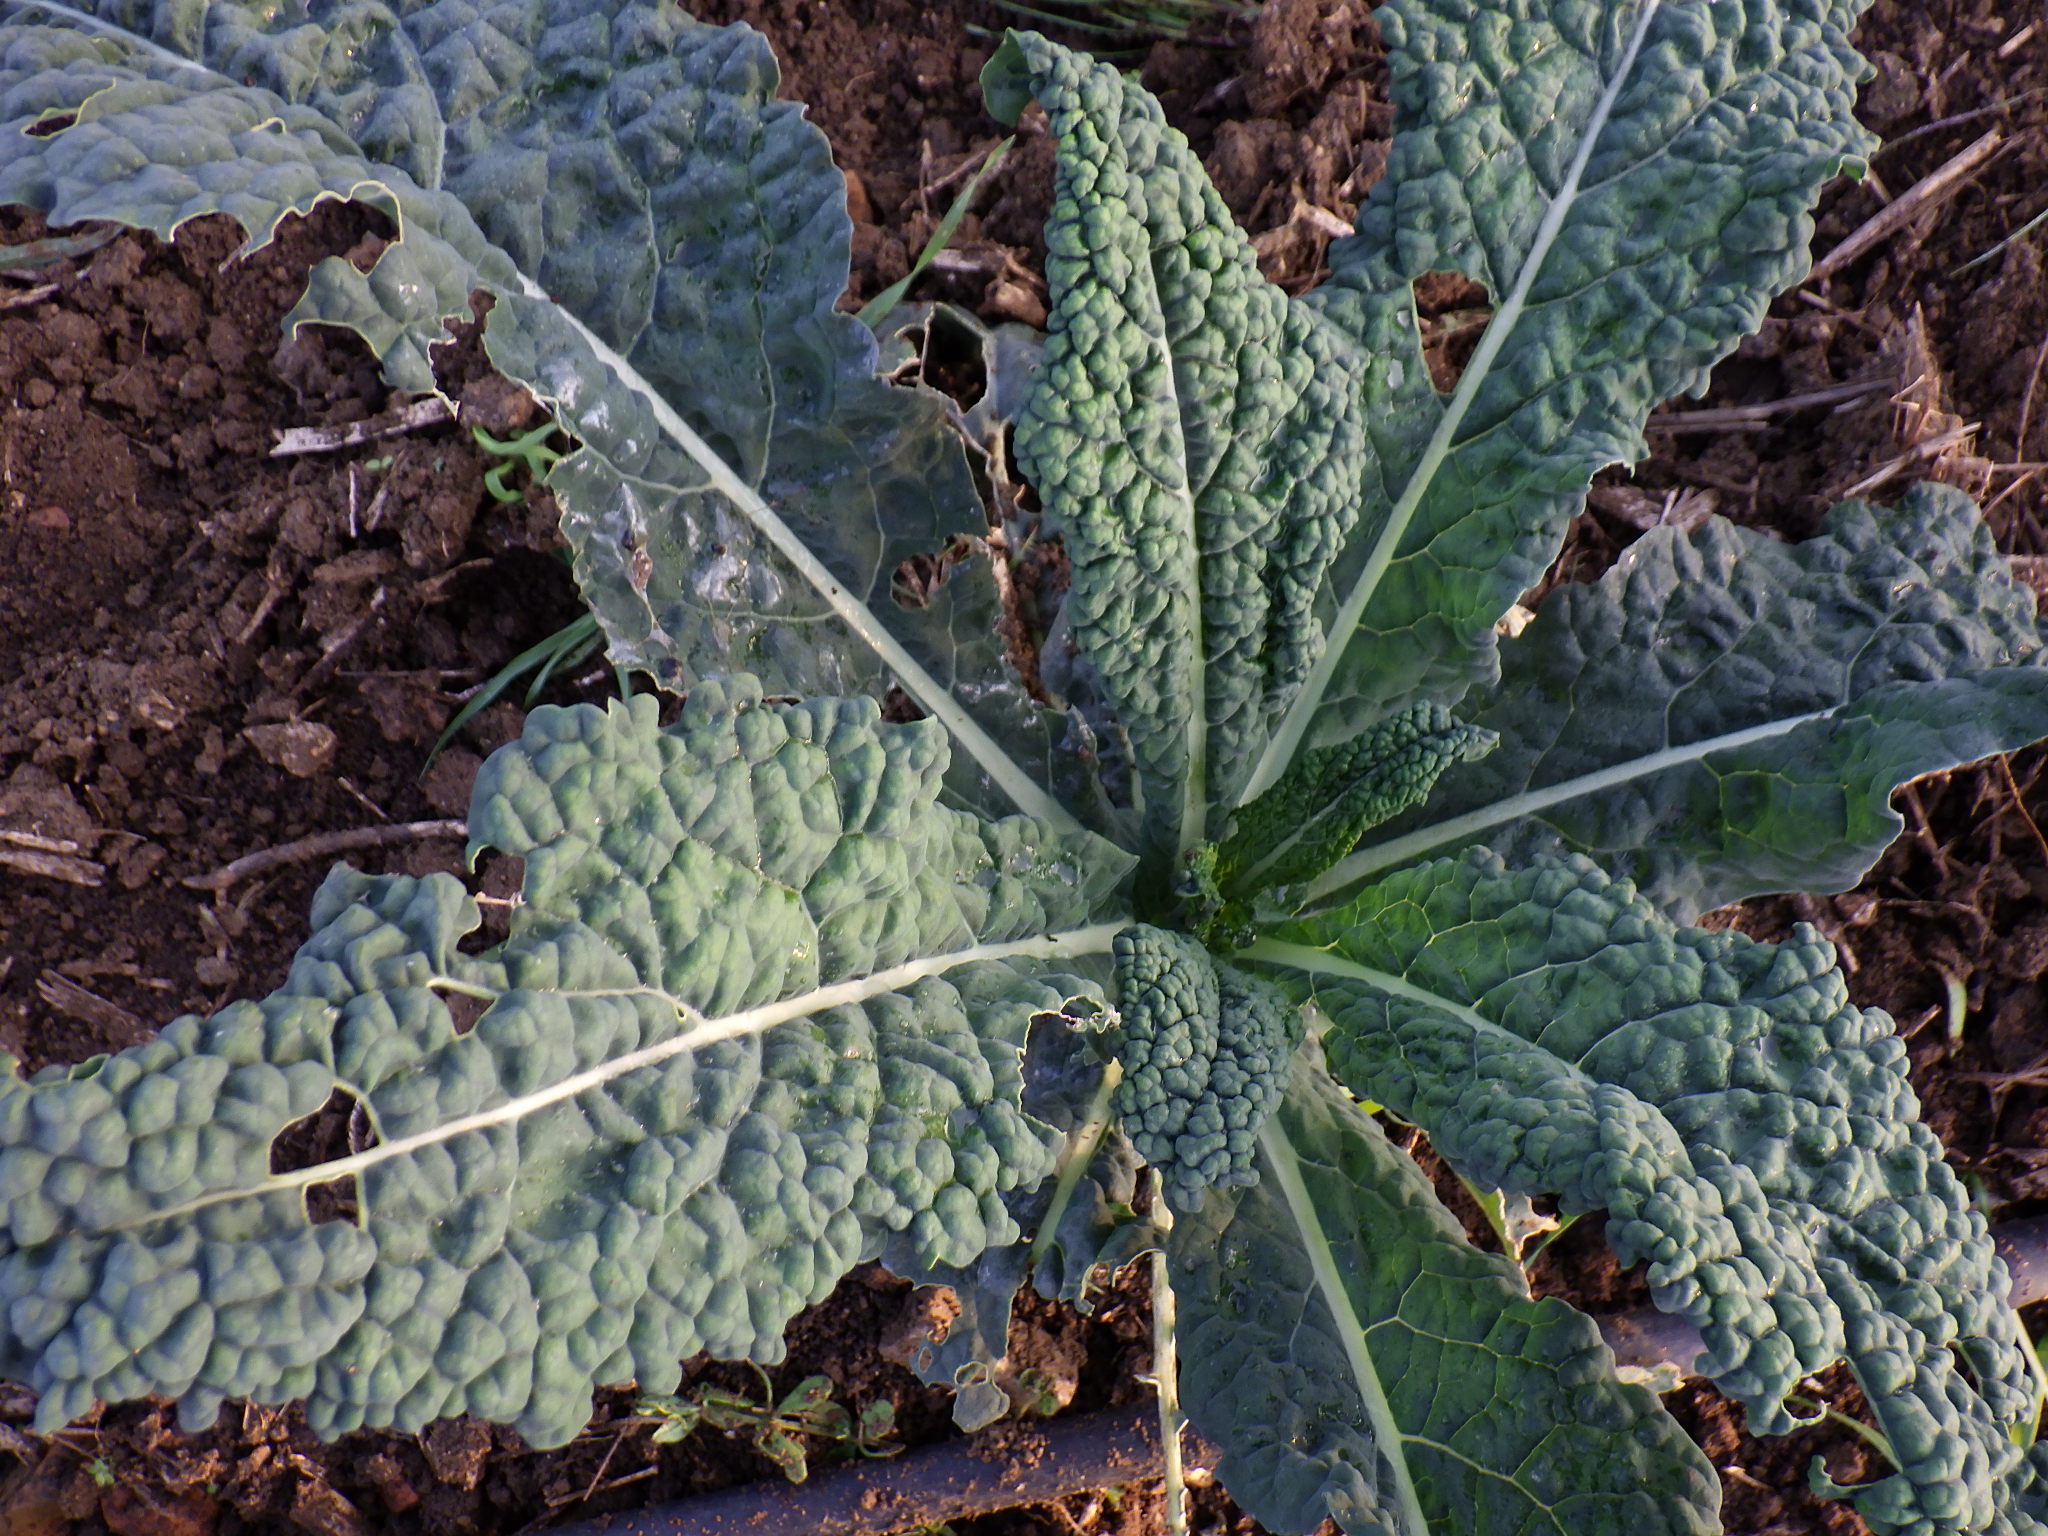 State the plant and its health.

kale, phytophagous
